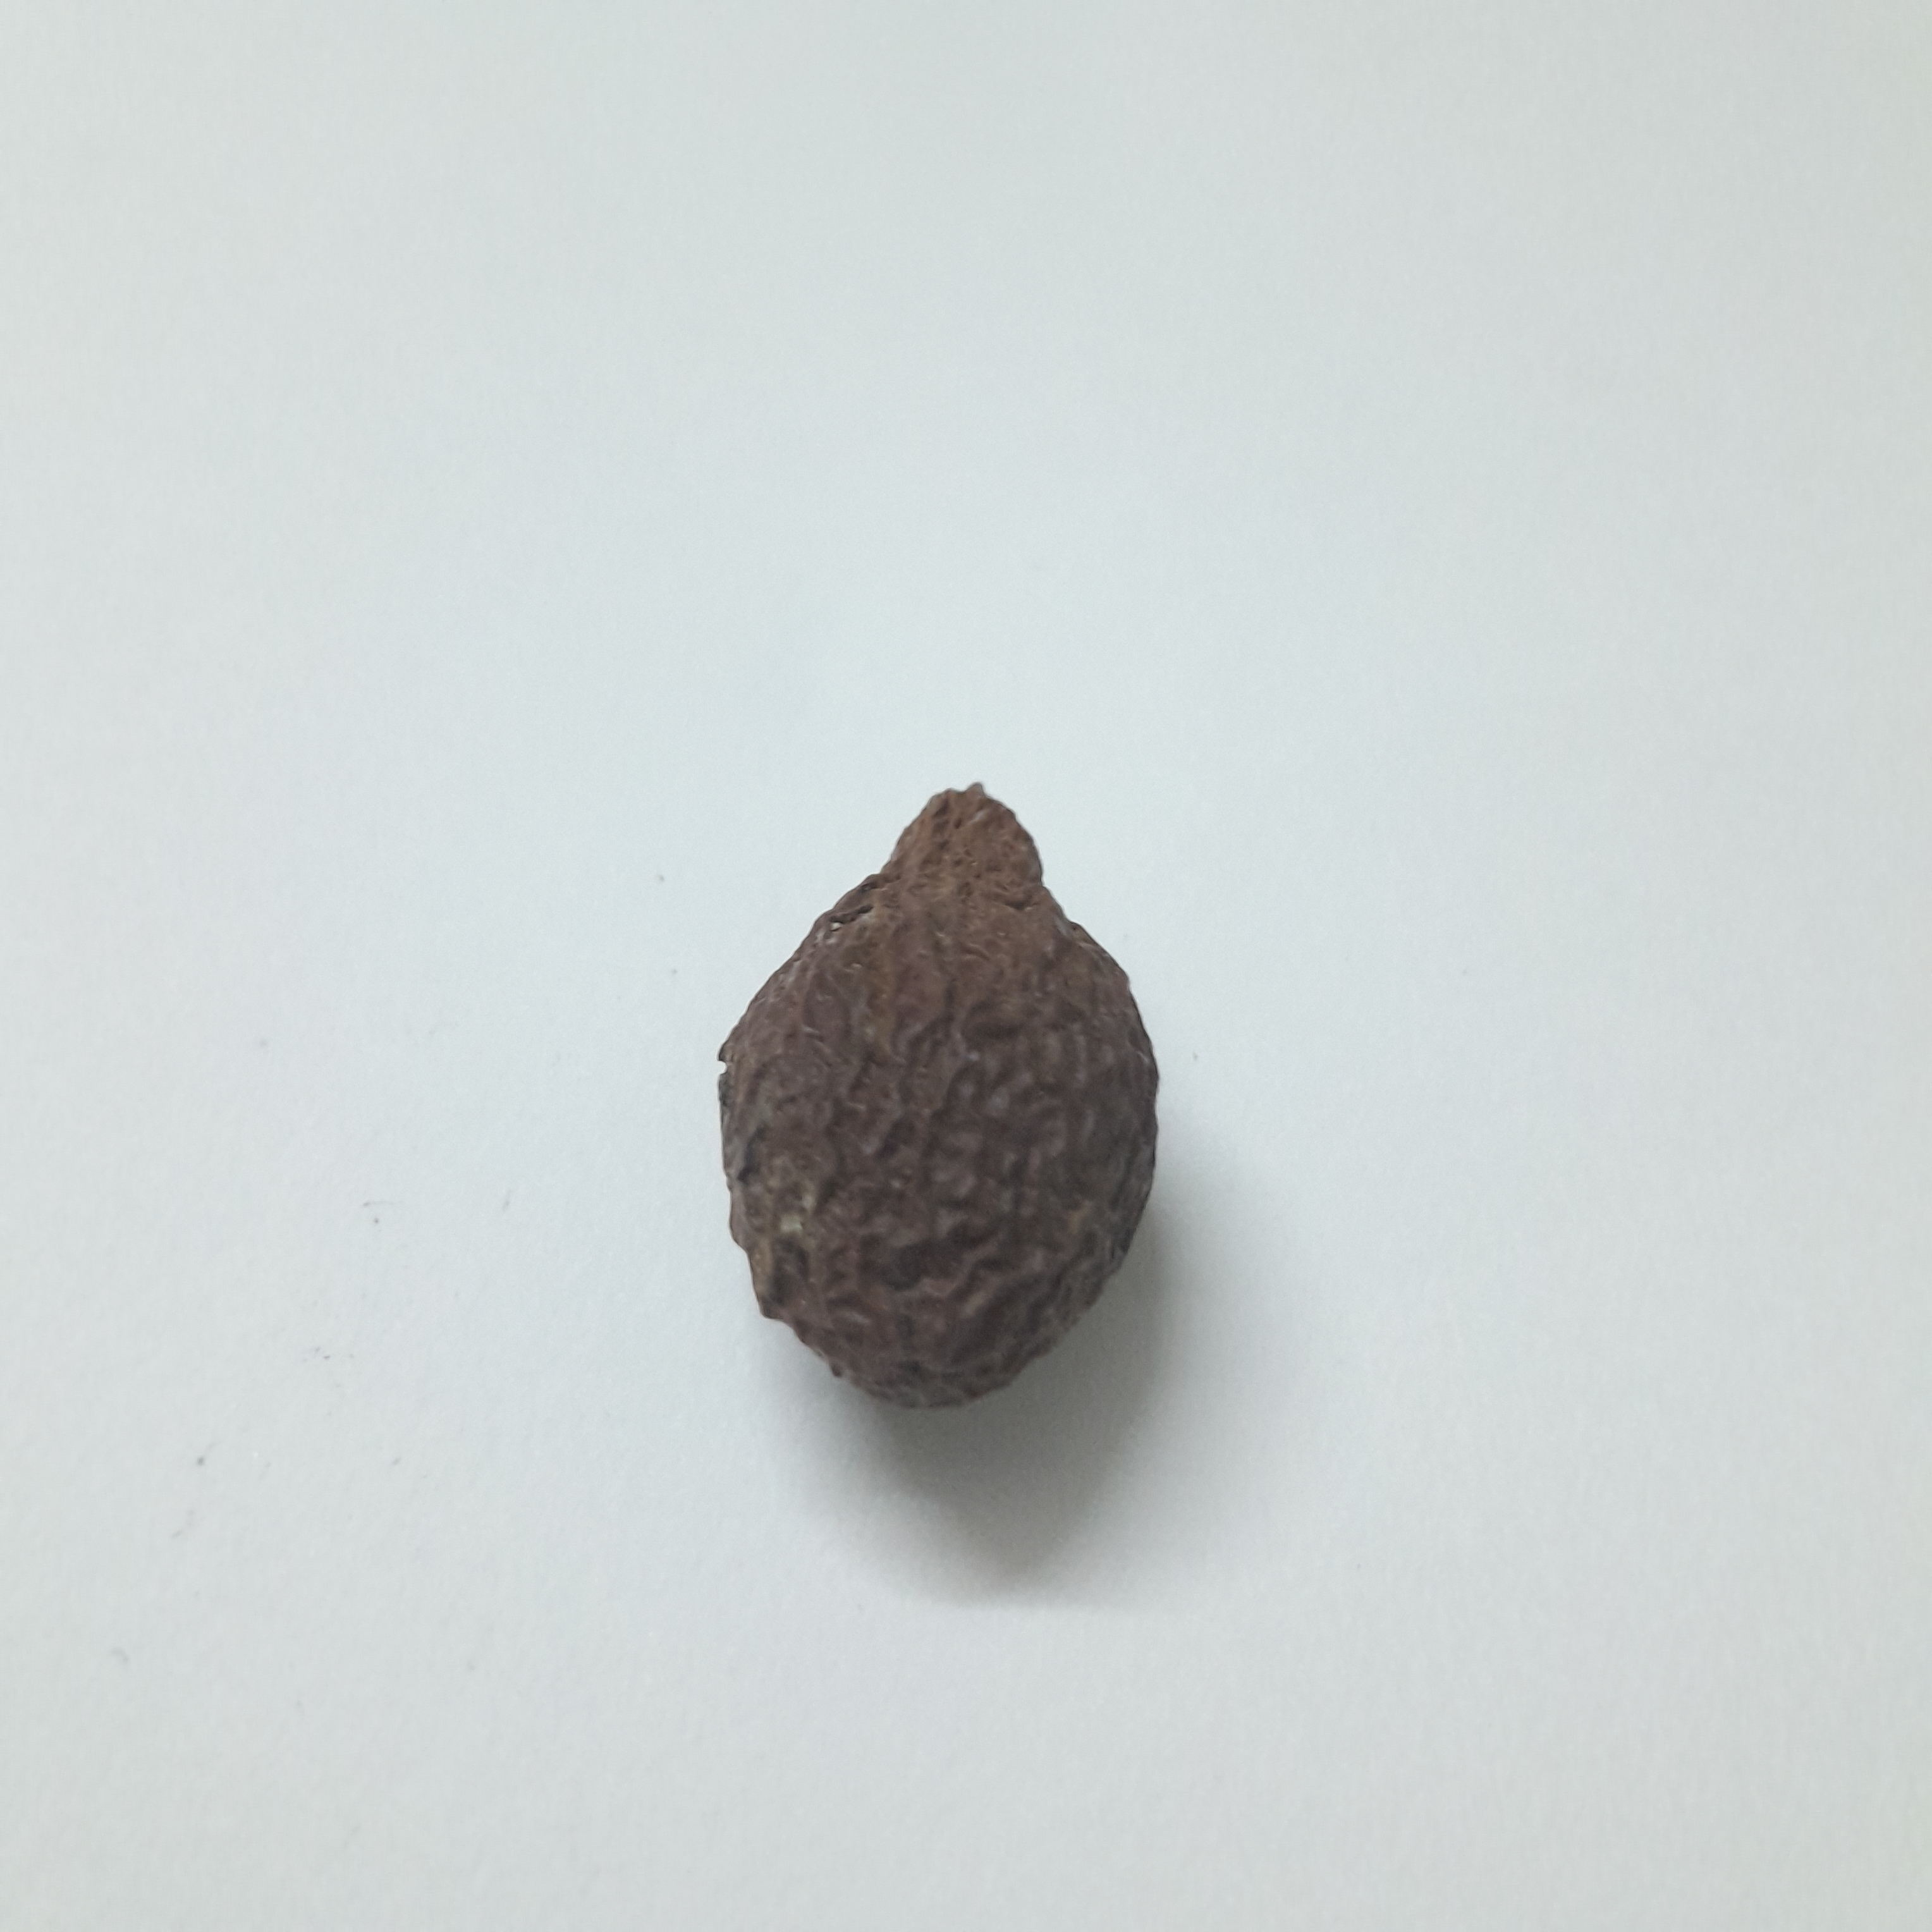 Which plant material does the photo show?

niranjanphal
